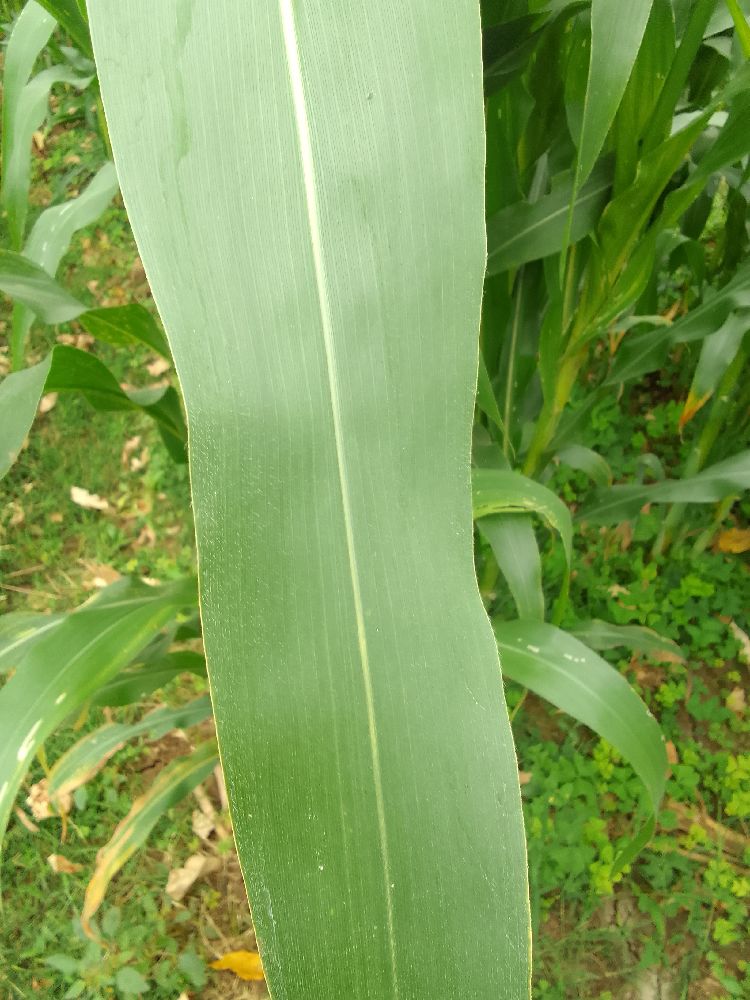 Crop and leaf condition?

maize, healthy
